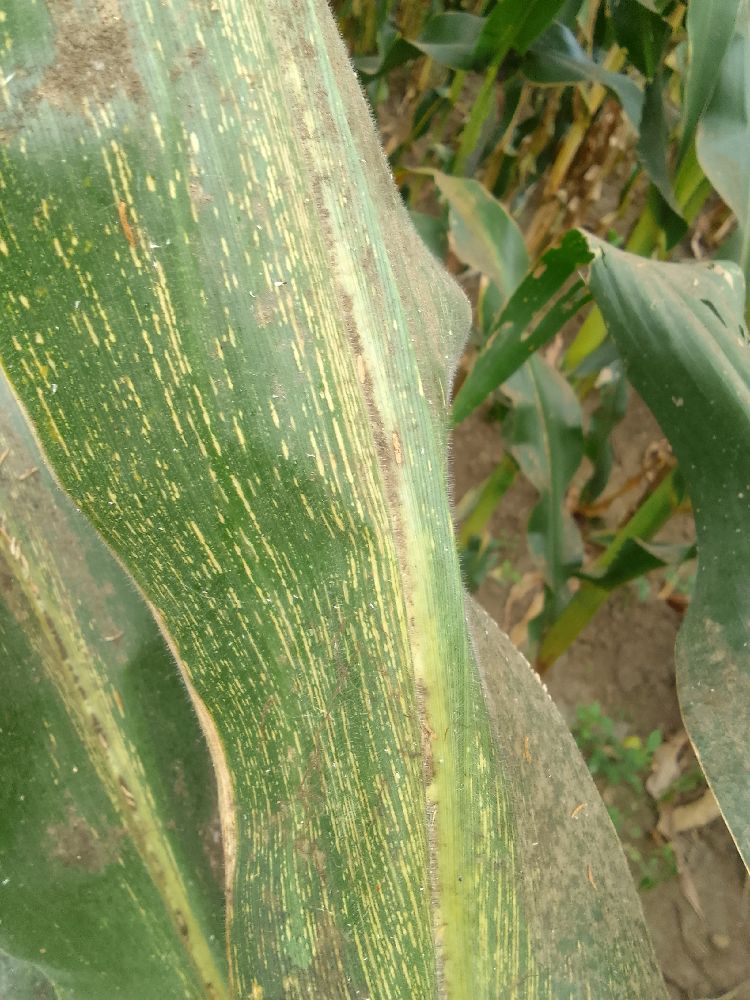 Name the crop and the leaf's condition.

maize, maize streak virus
